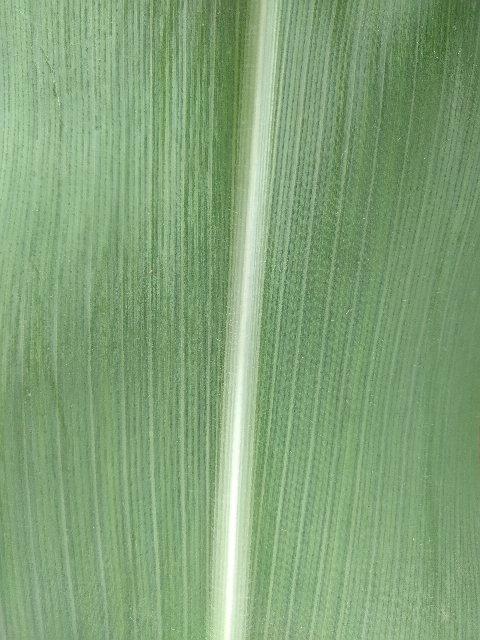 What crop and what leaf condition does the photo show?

maize, healthy
